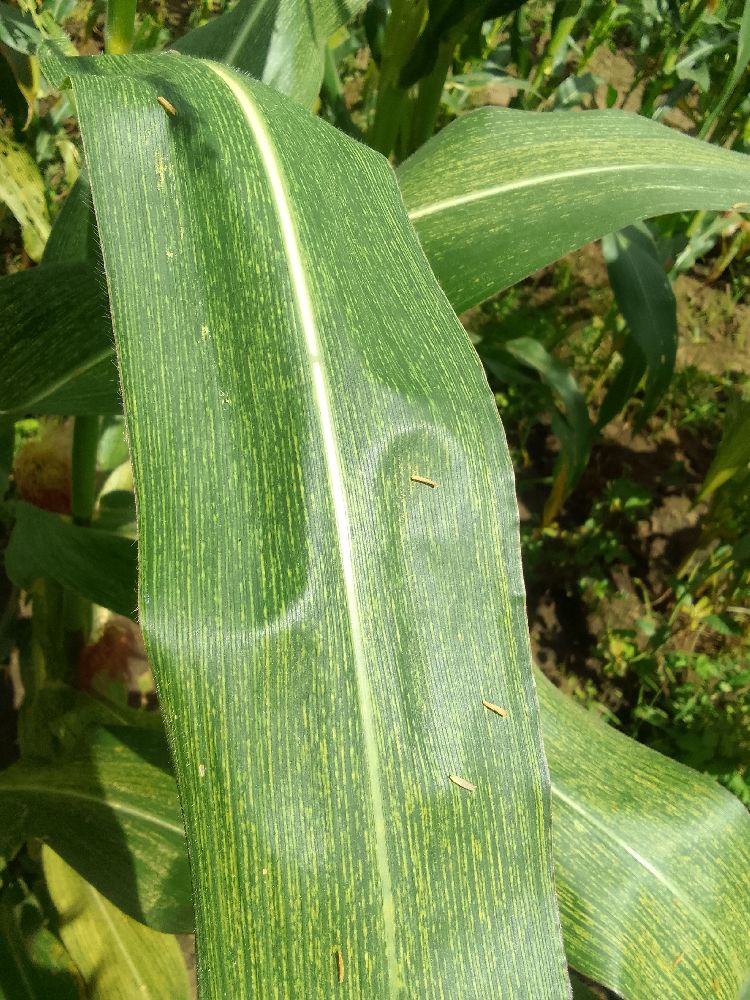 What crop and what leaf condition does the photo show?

maize, maize streak virus
